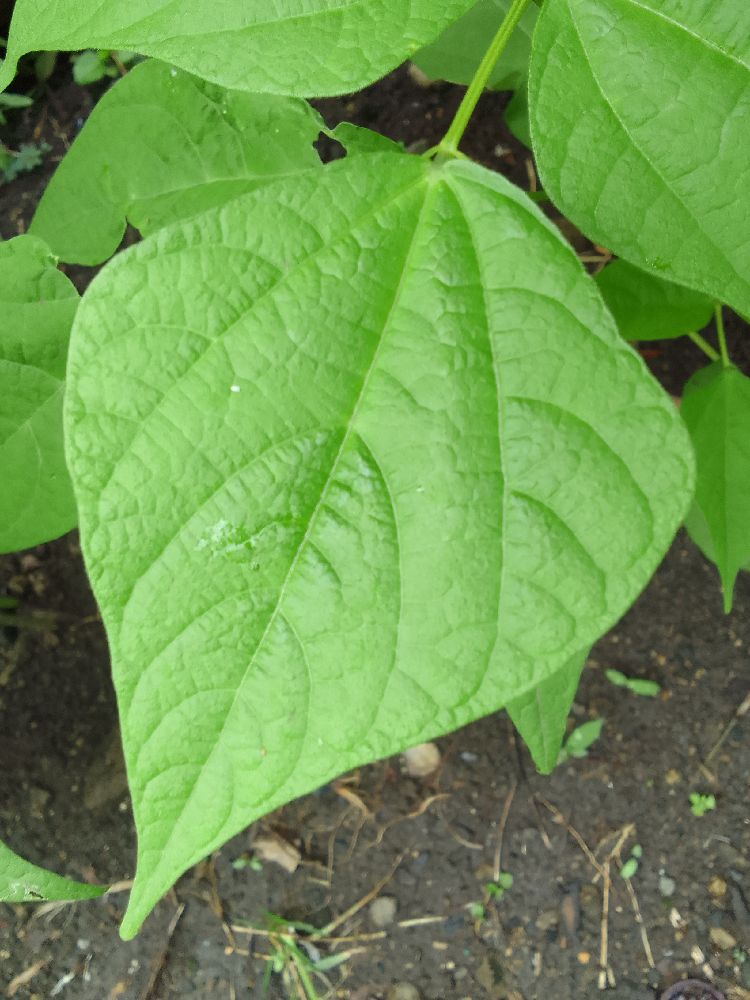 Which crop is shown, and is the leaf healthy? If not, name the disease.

common bean, healthy
